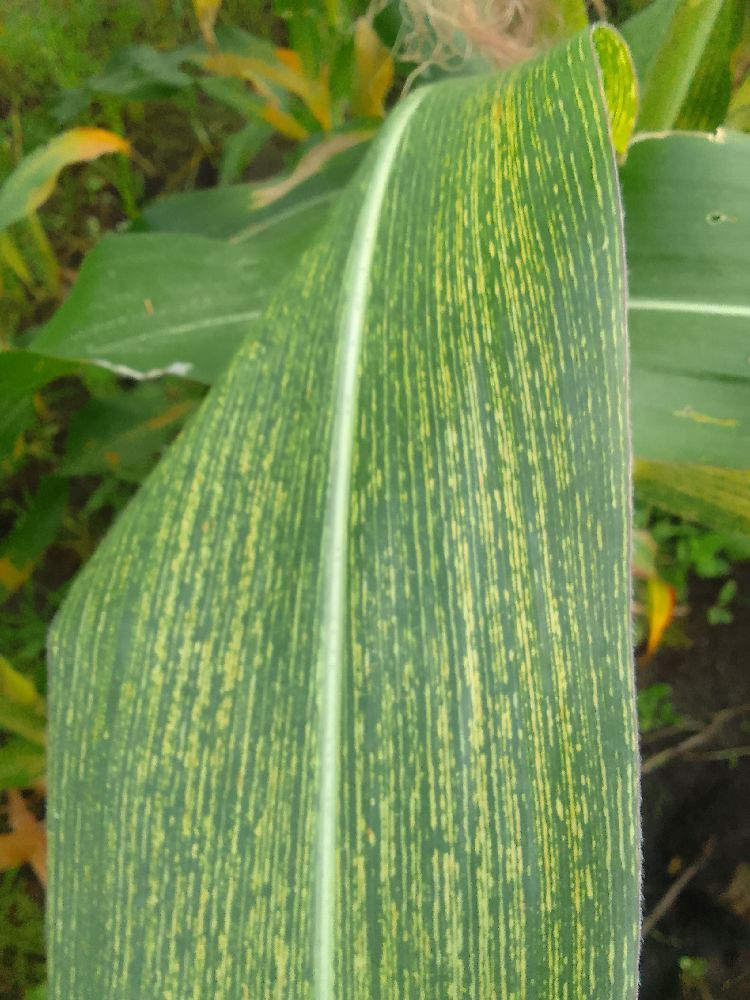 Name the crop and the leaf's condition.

maize, maize streak virus
